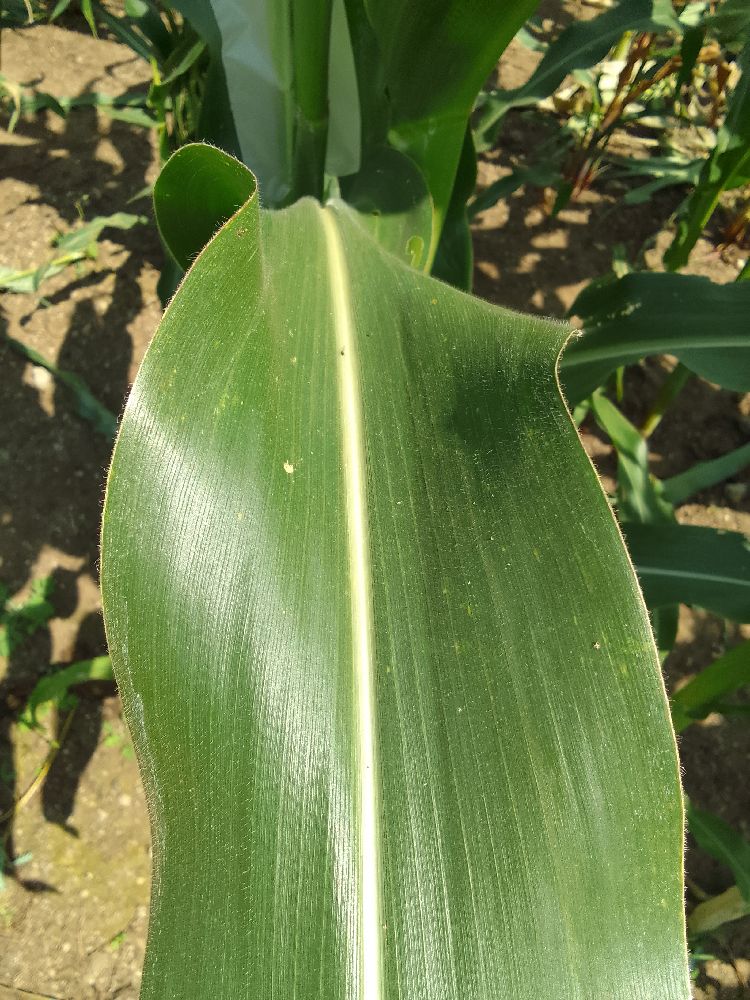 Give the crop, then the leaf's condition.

maize, healthy
